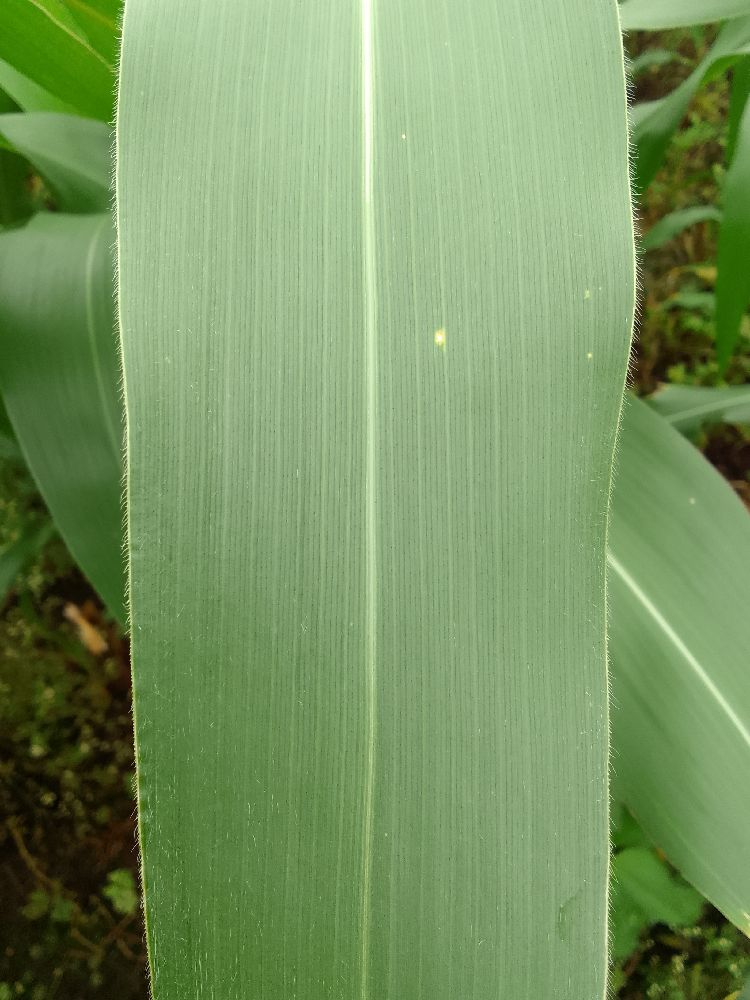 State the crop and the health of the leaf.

maize, healthy
